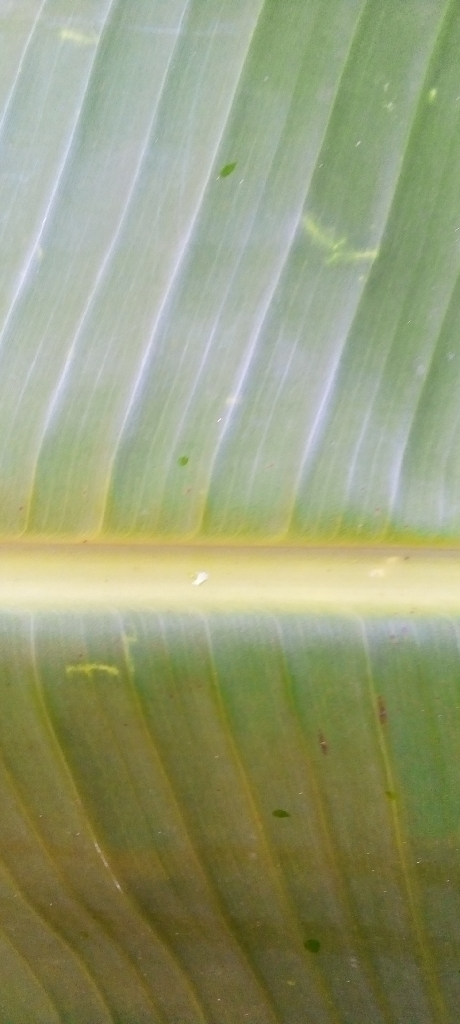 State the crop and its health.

banana, healthy
